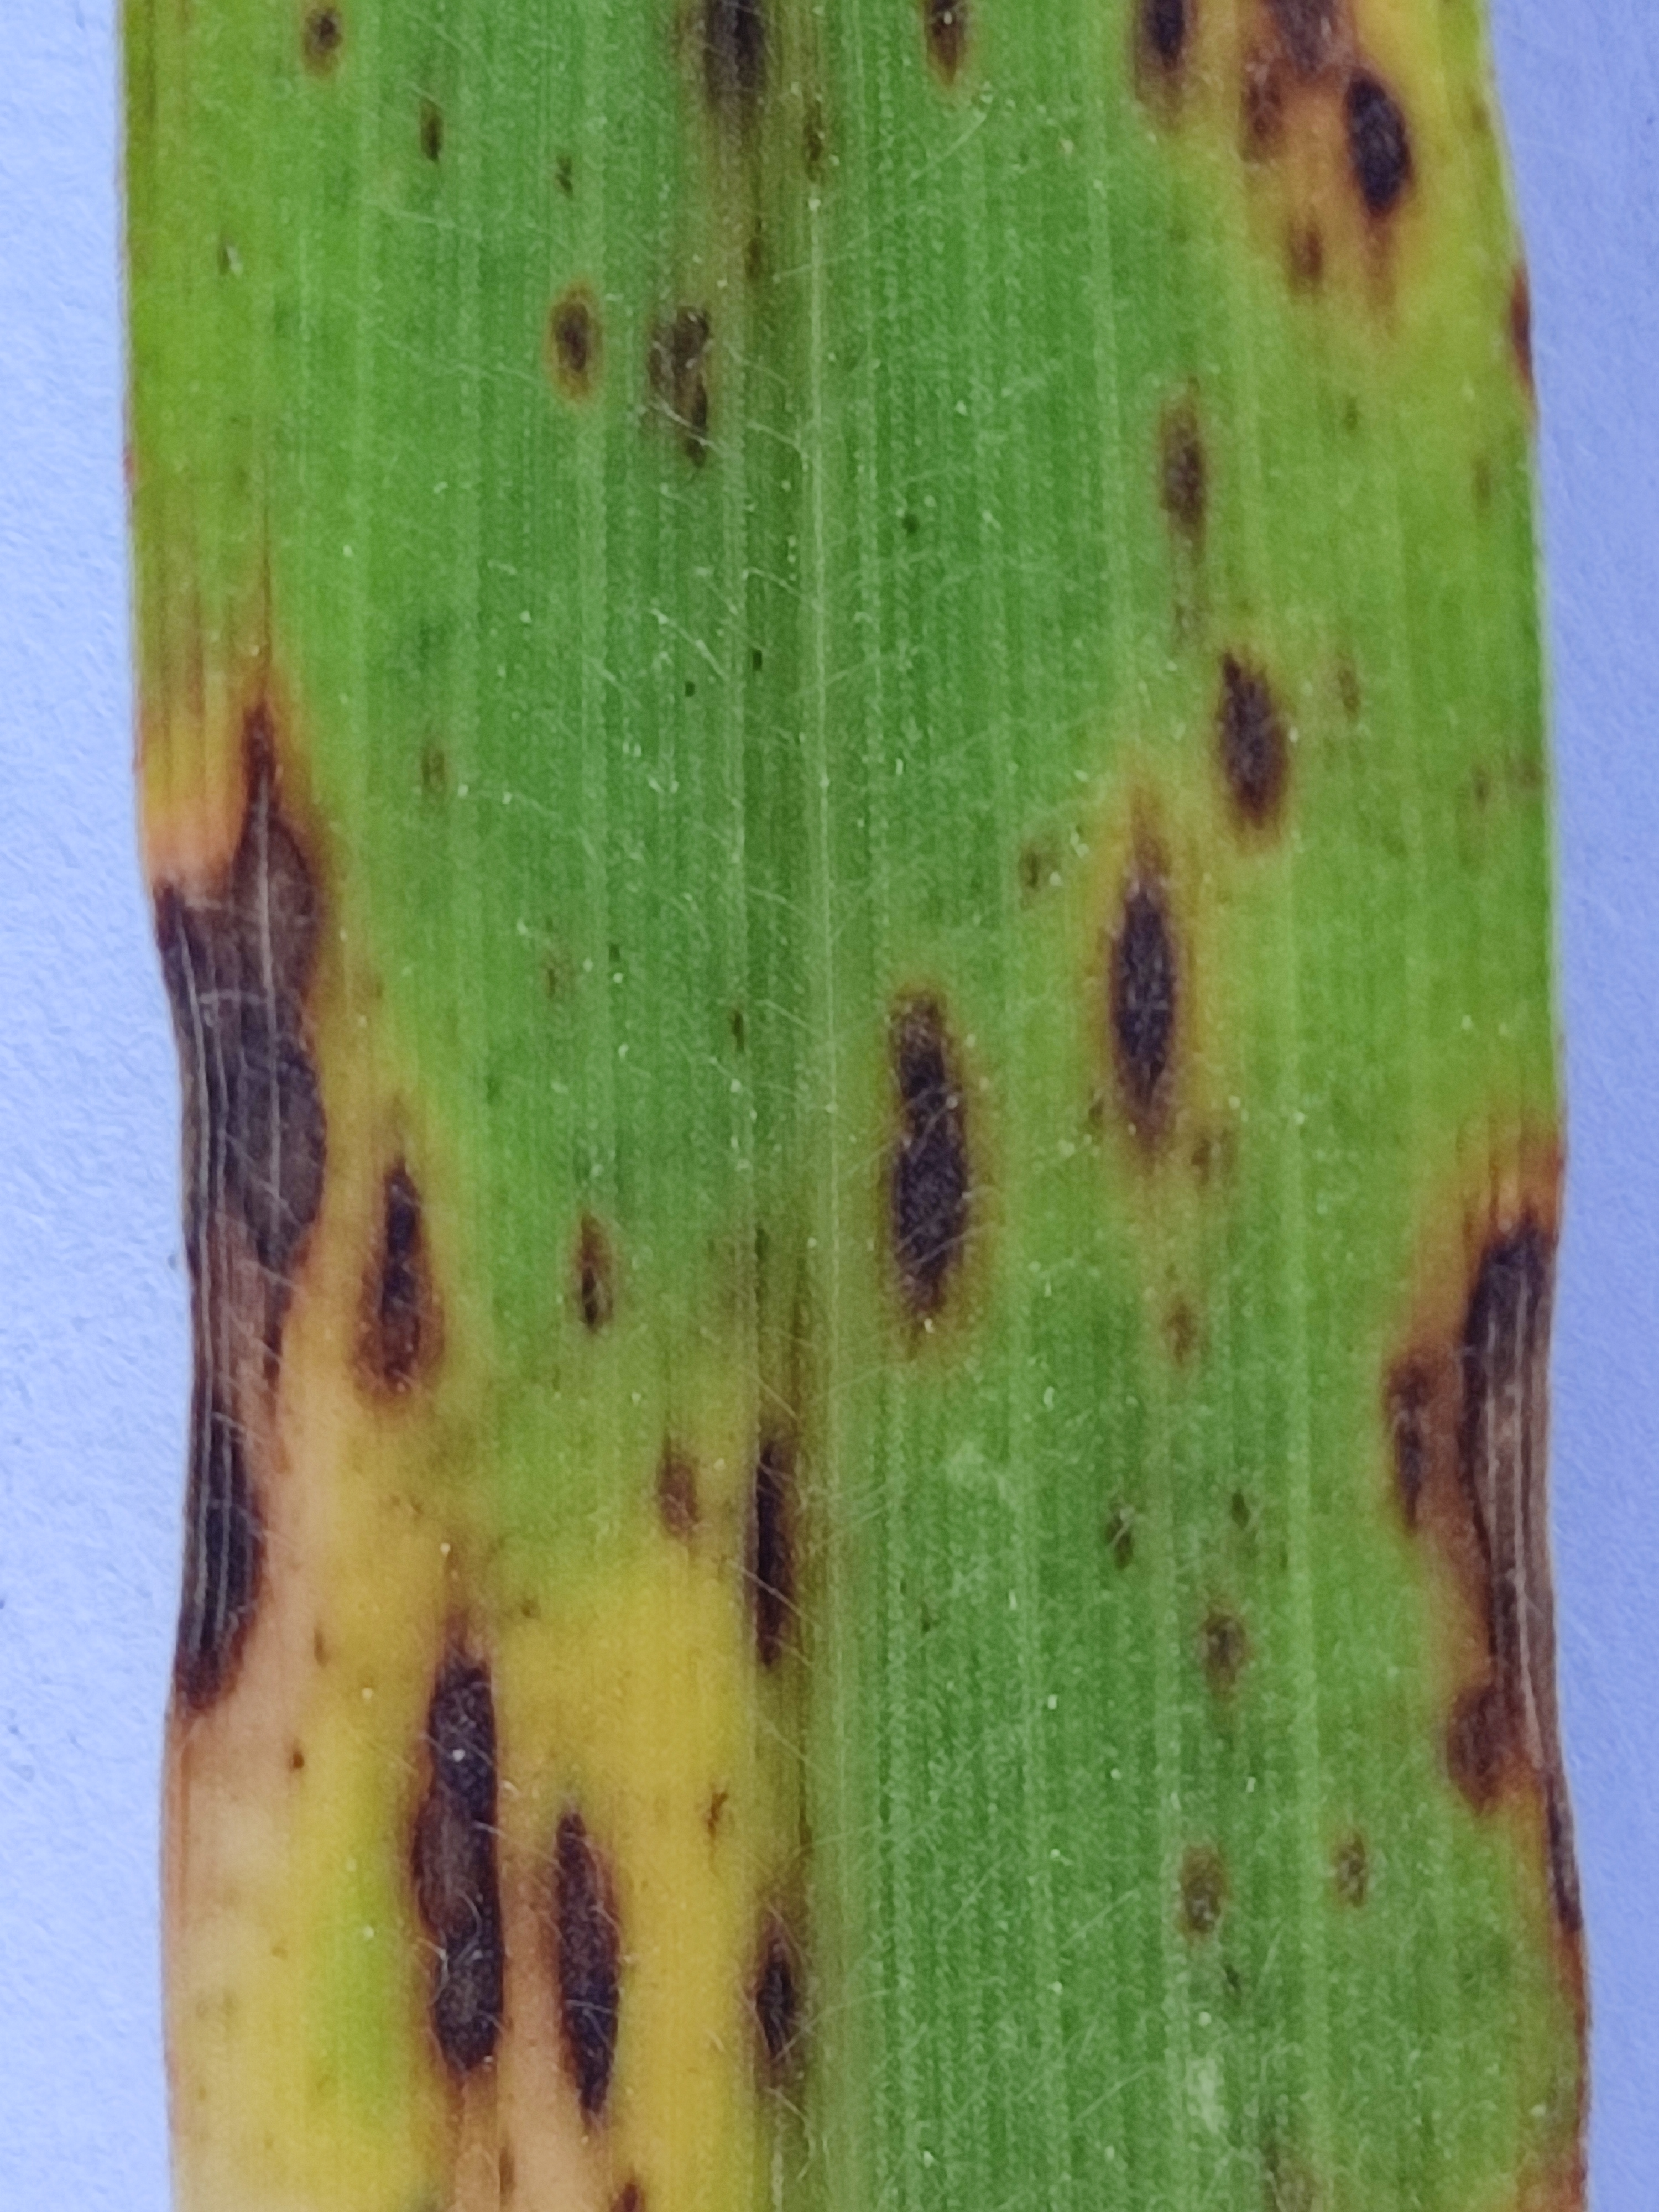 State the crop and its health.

pearl millet, pyricularia sp.
